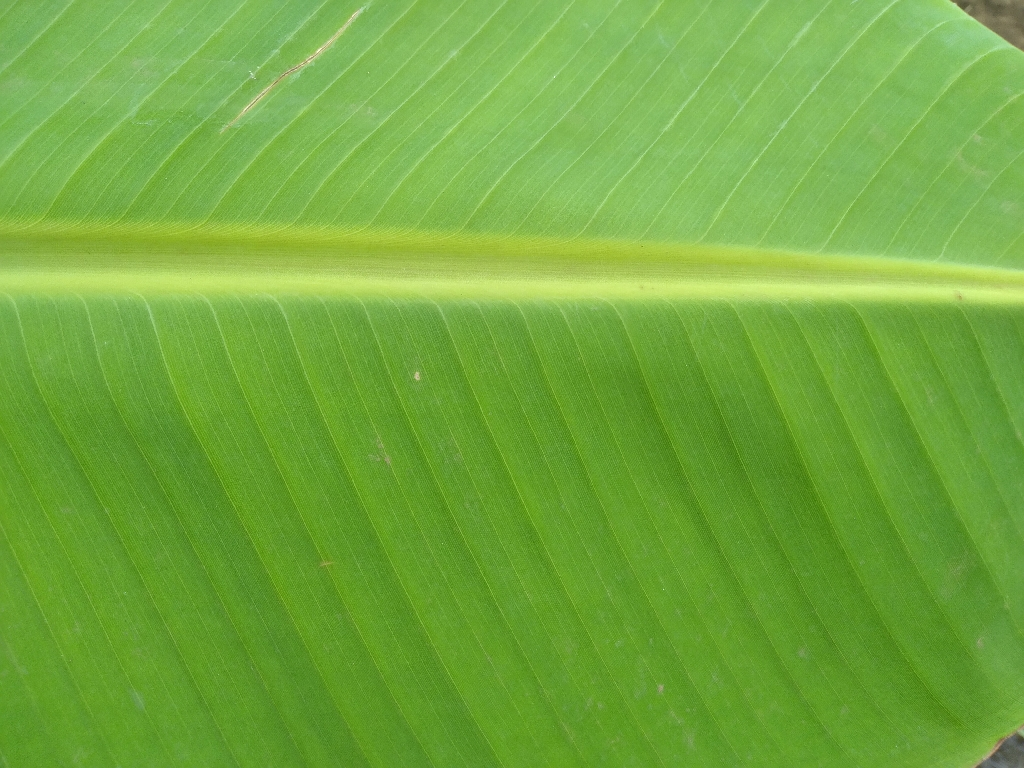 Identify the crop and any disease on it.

banana, healthy
